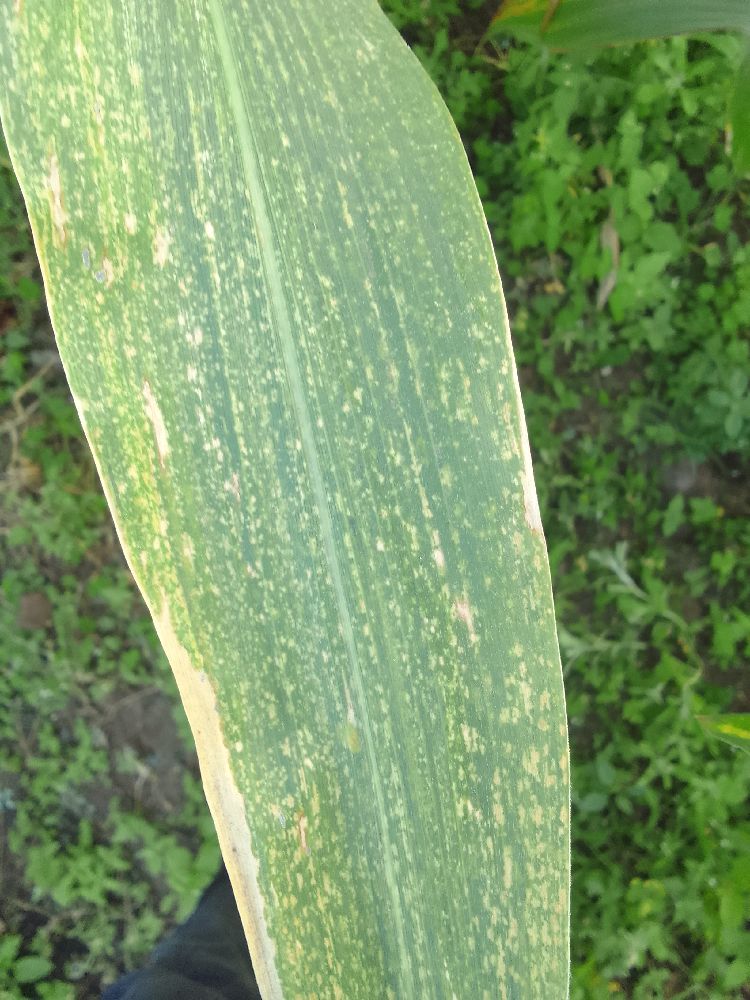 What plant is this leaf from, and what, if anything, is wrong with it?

maize, maize lethal necrosis
